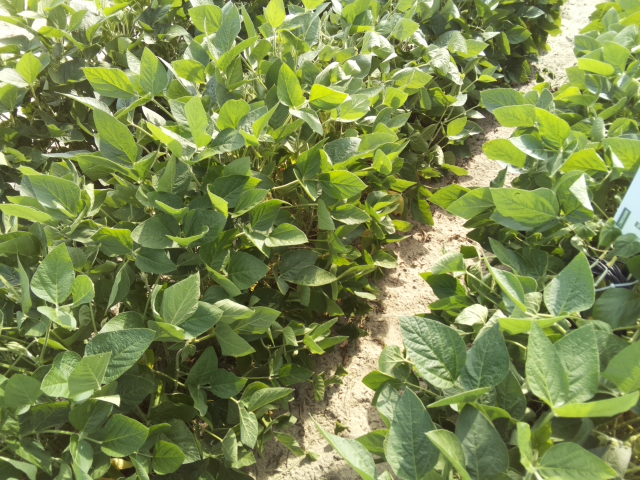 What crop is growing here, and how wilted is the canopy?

soybean, slight leaflet or petiole turgor loss in upper canopy
